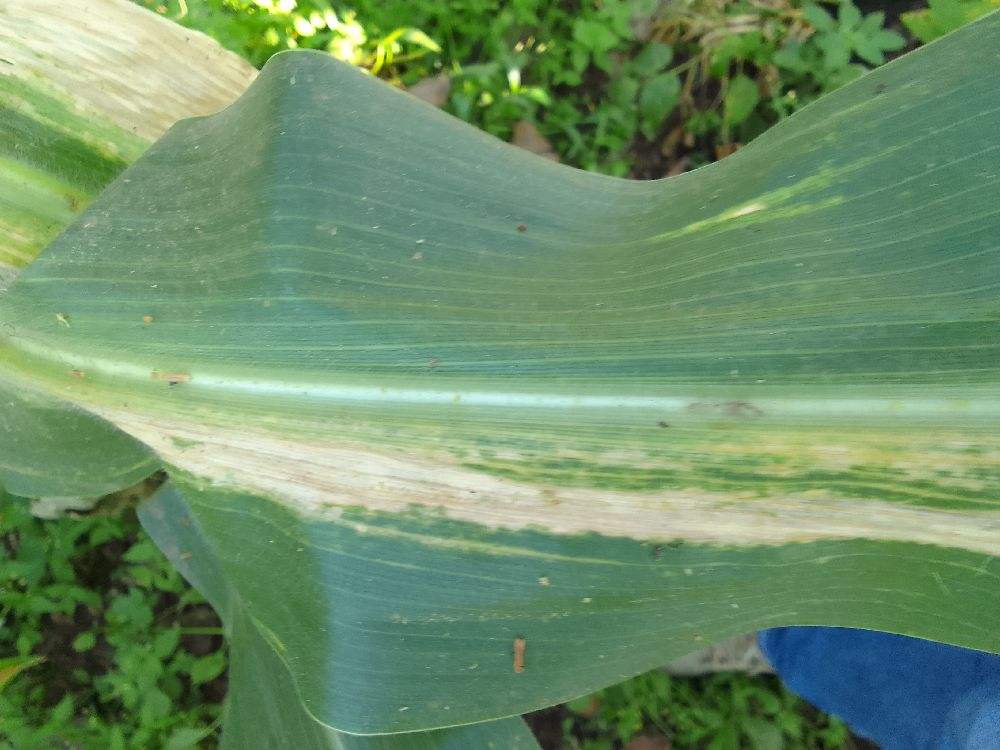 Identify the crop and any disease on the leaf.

maize, maize lethal necrosis
